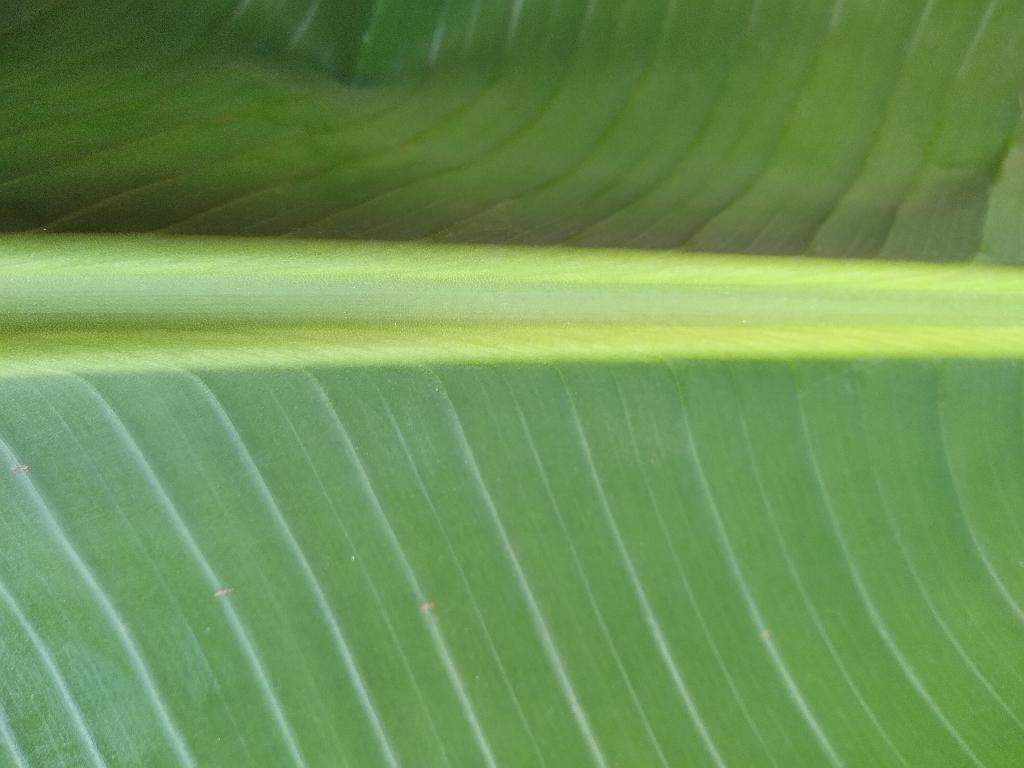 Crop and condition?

banana, healthy
